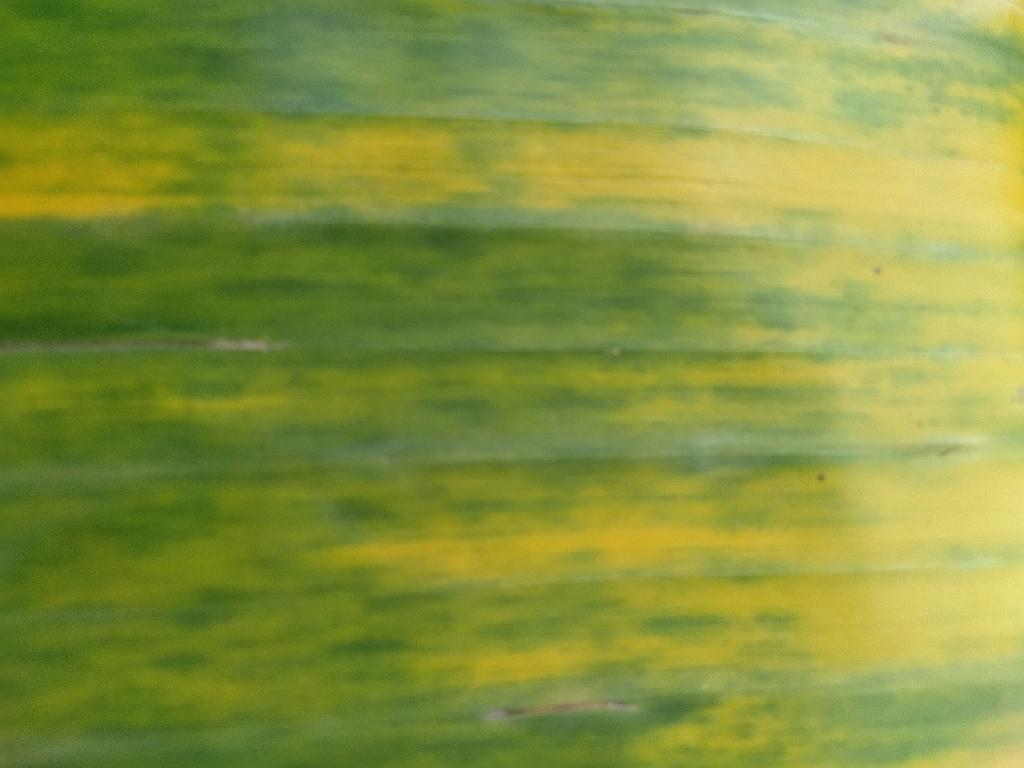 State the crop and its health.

banana, fusarium wilt race 1
